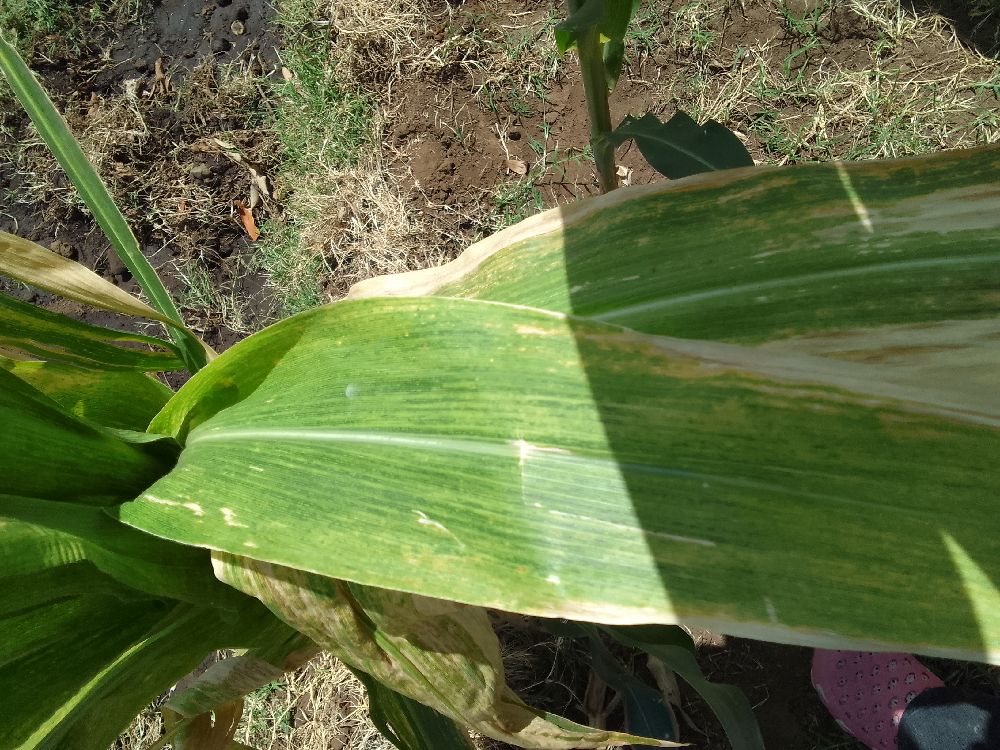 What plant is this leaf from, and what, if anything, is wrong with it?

maize, maize lethal necrosis
